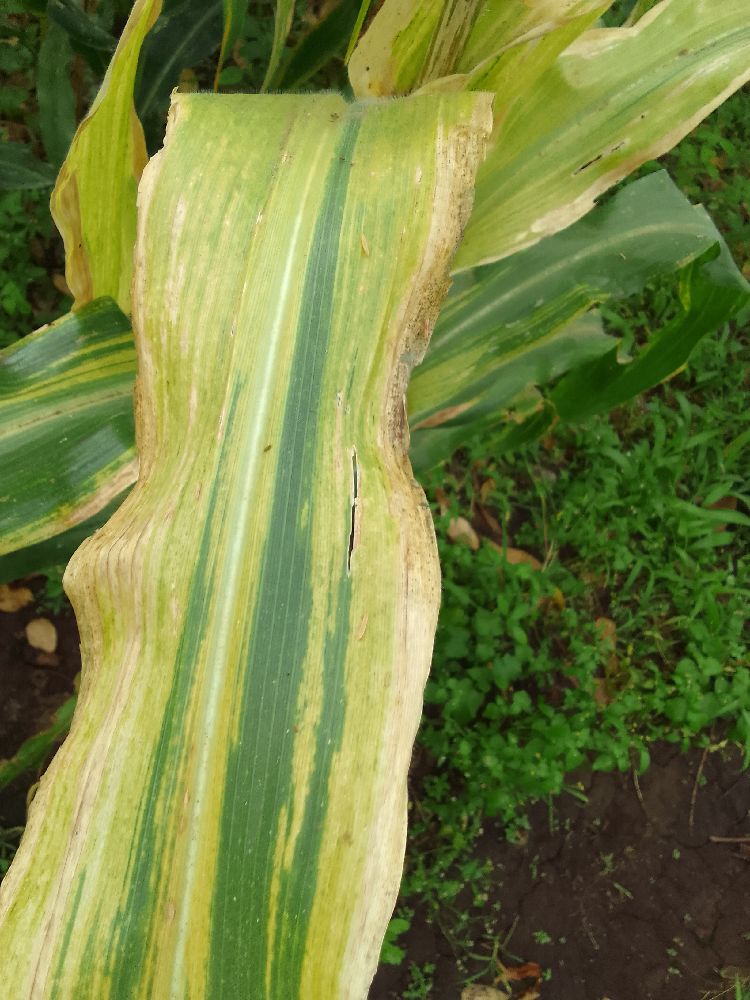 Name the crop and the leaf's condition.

maize, maize lethal necrosis
